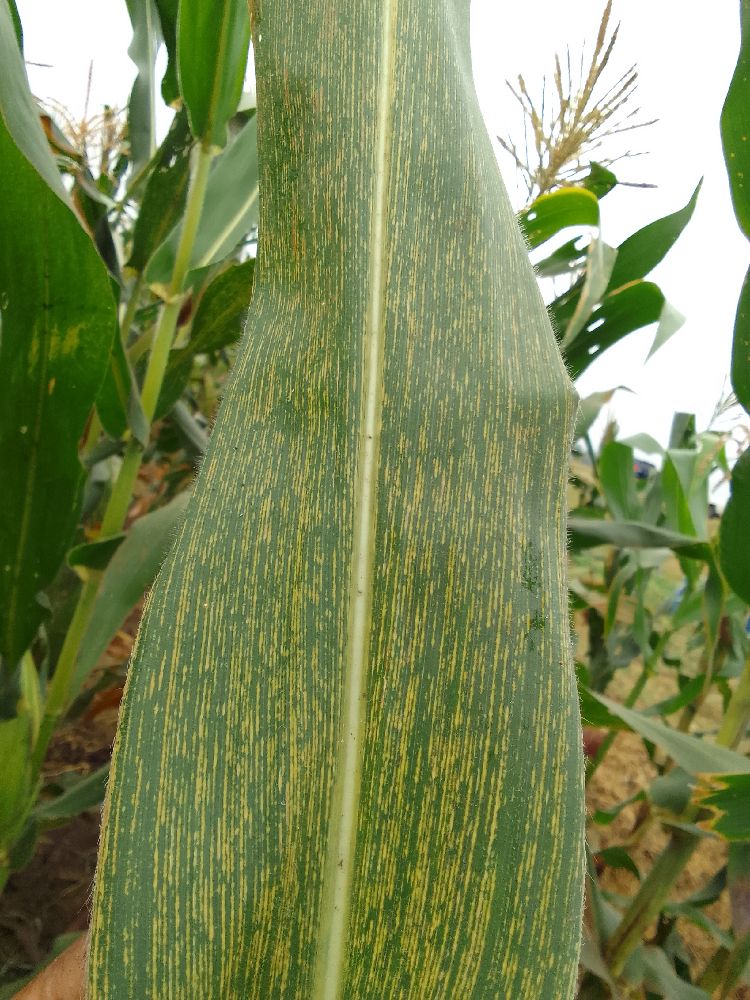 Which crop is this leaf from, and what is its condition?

maize, maize streak virus
